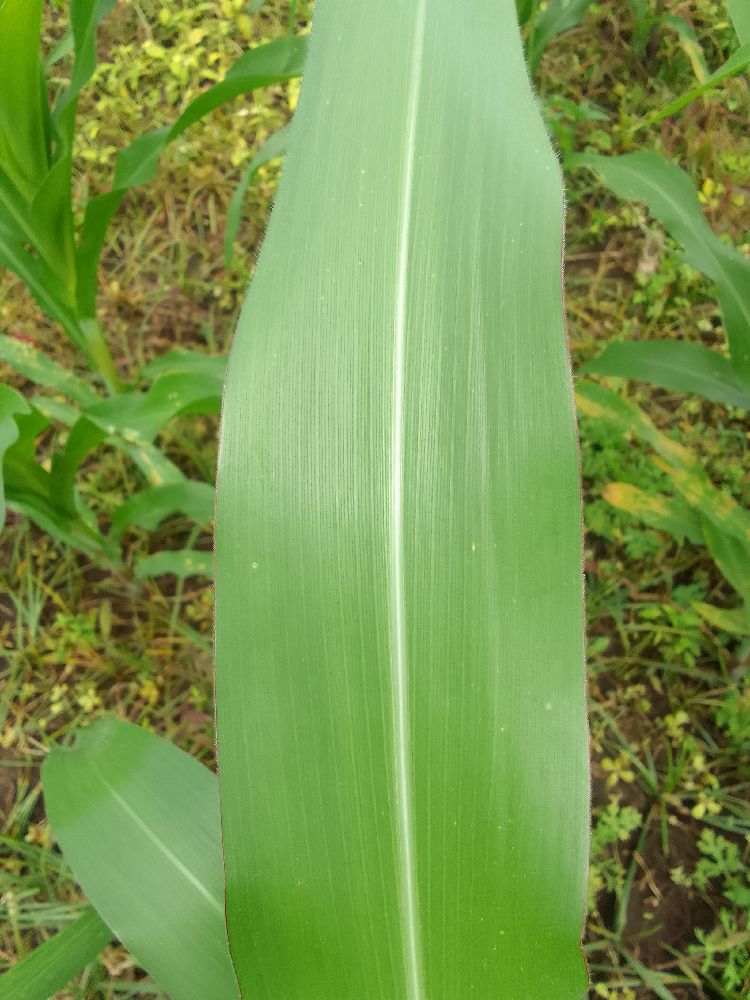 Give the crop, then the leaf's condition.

maize, healthy
